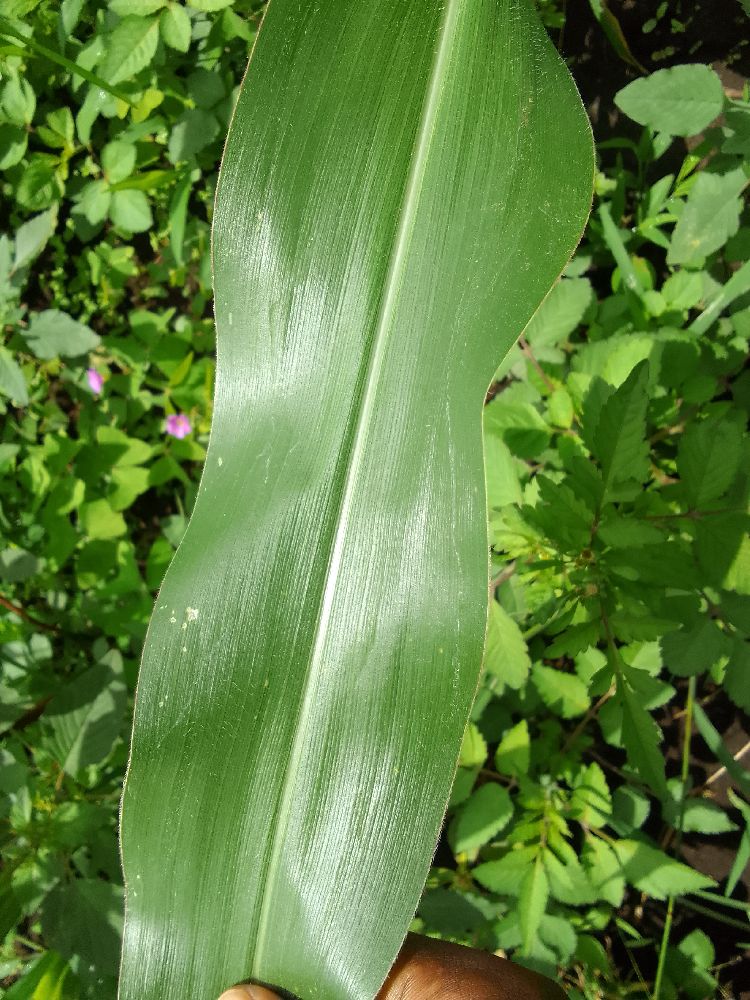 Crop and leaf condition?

maize, healthy
